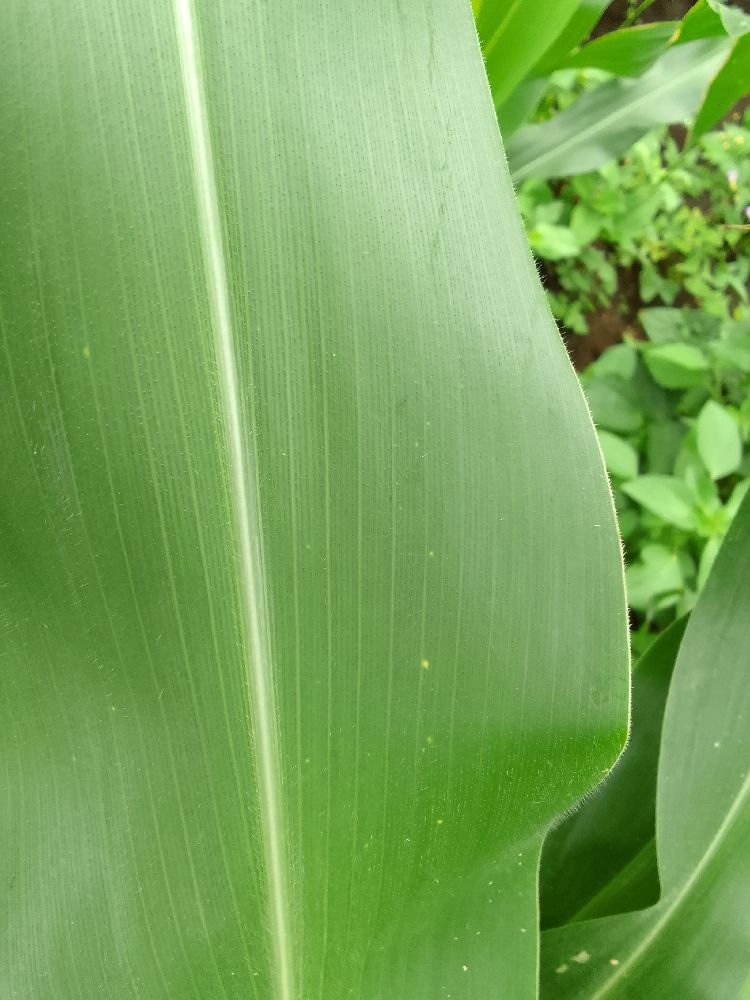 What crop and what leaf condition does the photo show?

maize, healthy
